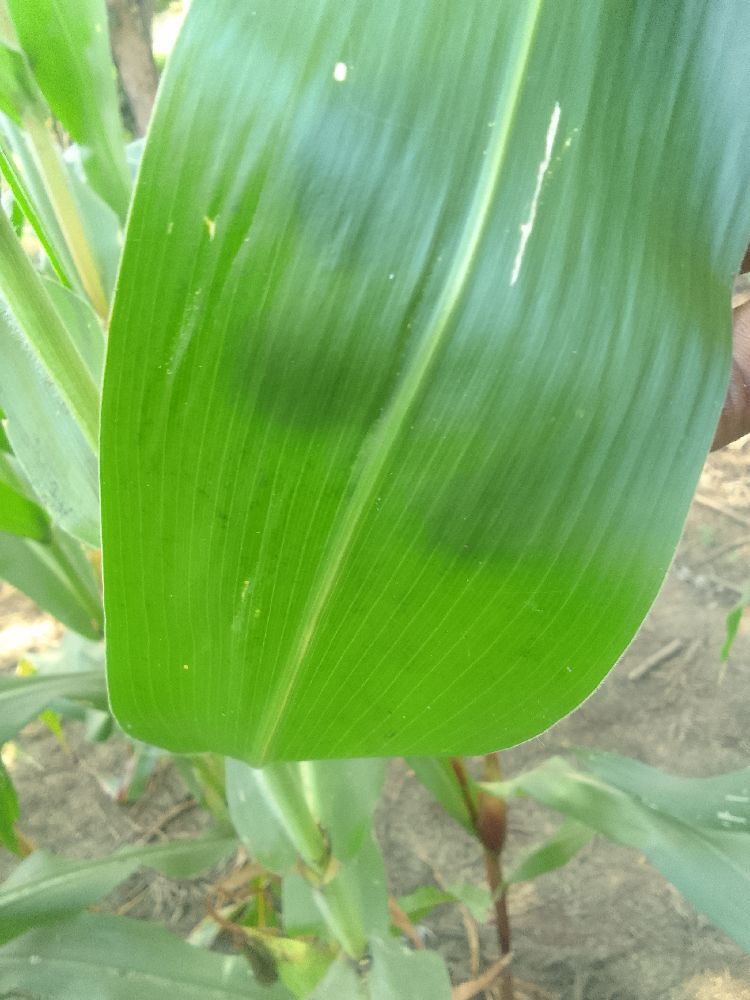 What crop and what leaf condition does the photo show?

maize, healthy
